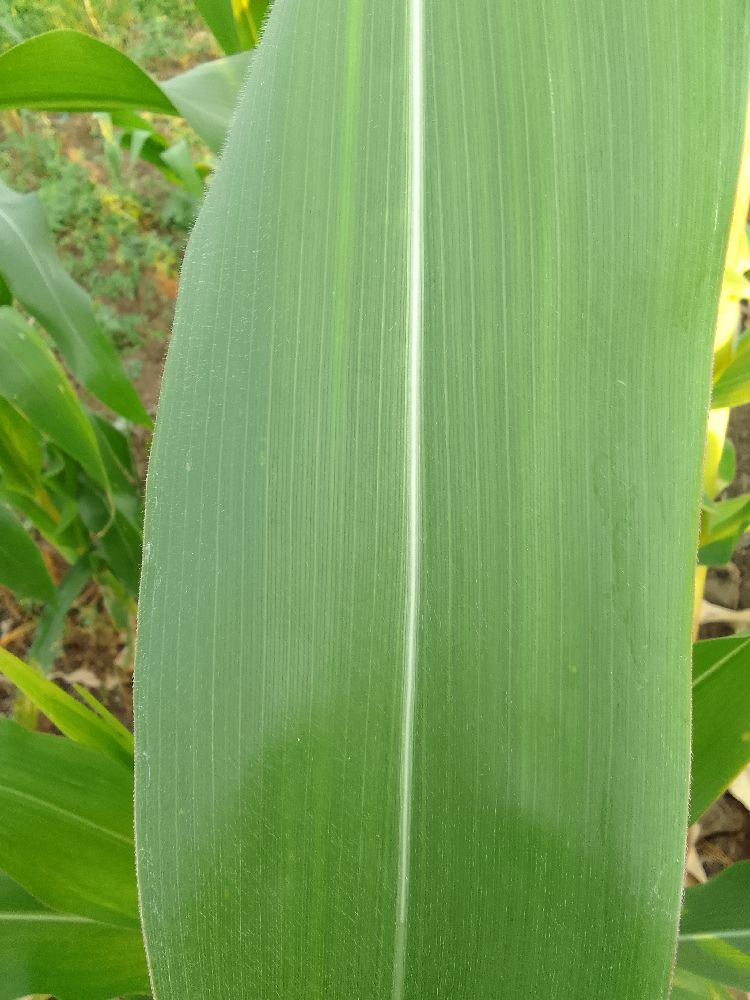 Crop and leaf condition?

maize, healthy
